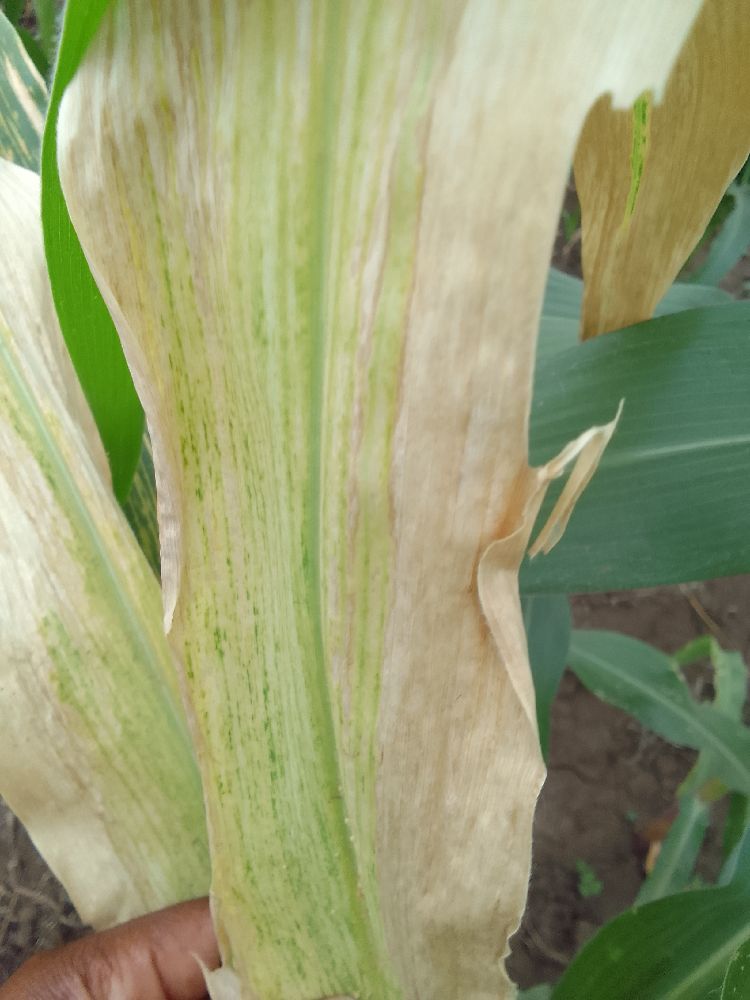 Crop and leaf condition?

maize, maize lethal necrosis
